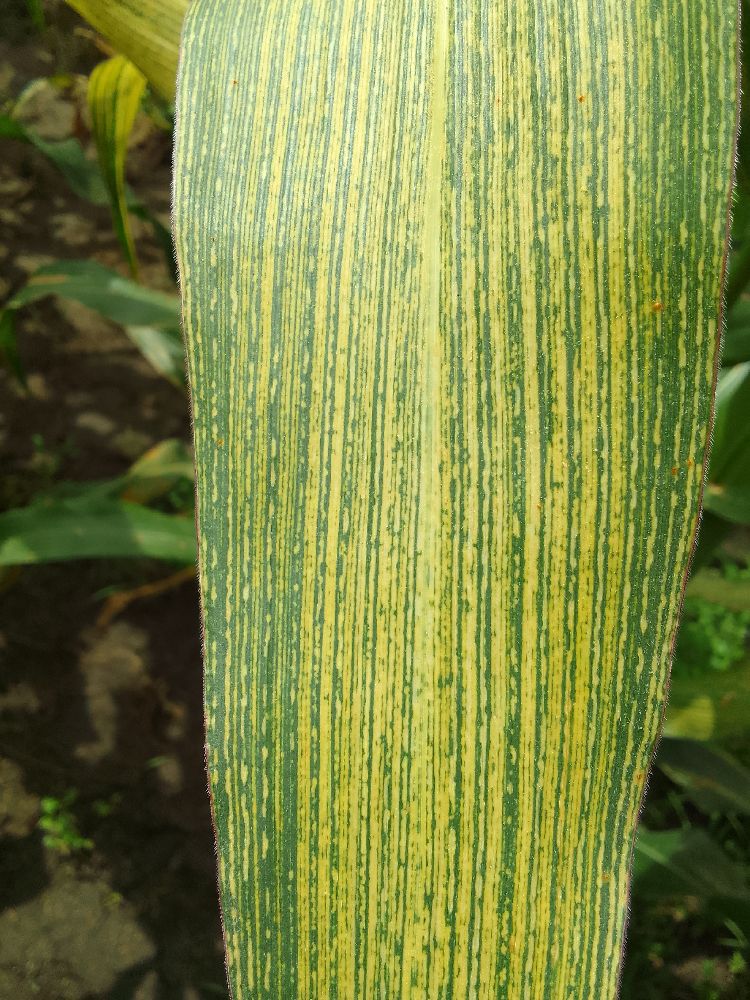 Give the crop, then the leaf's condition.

maize, maize streak virus
